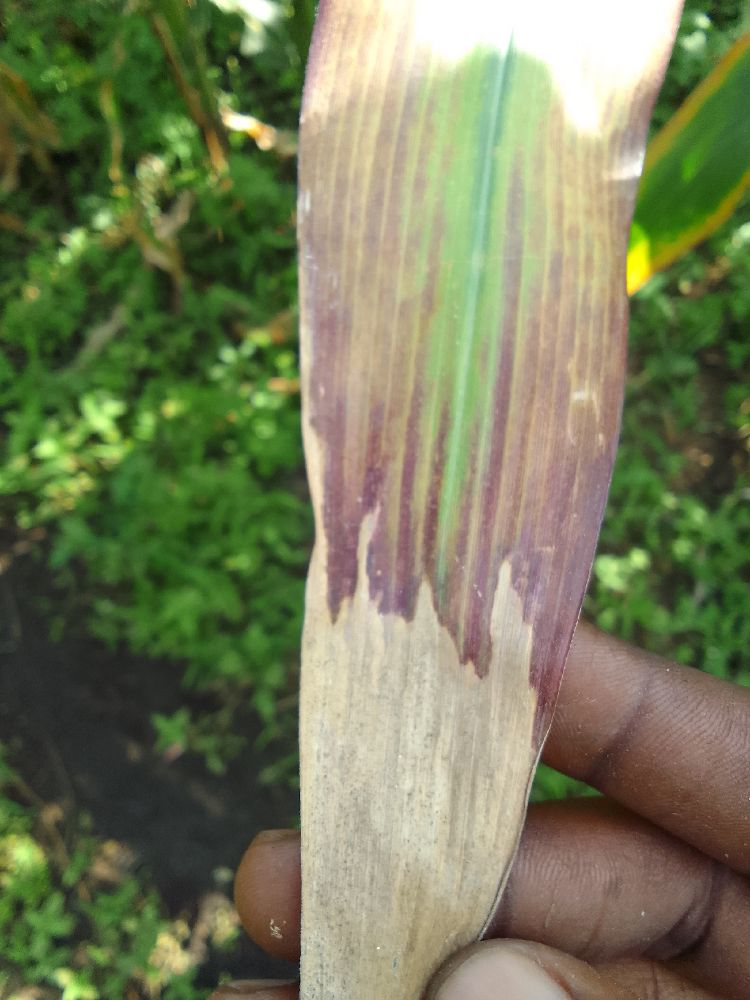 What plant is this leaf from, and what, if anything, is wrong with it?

maize, maize lethal necrosis
